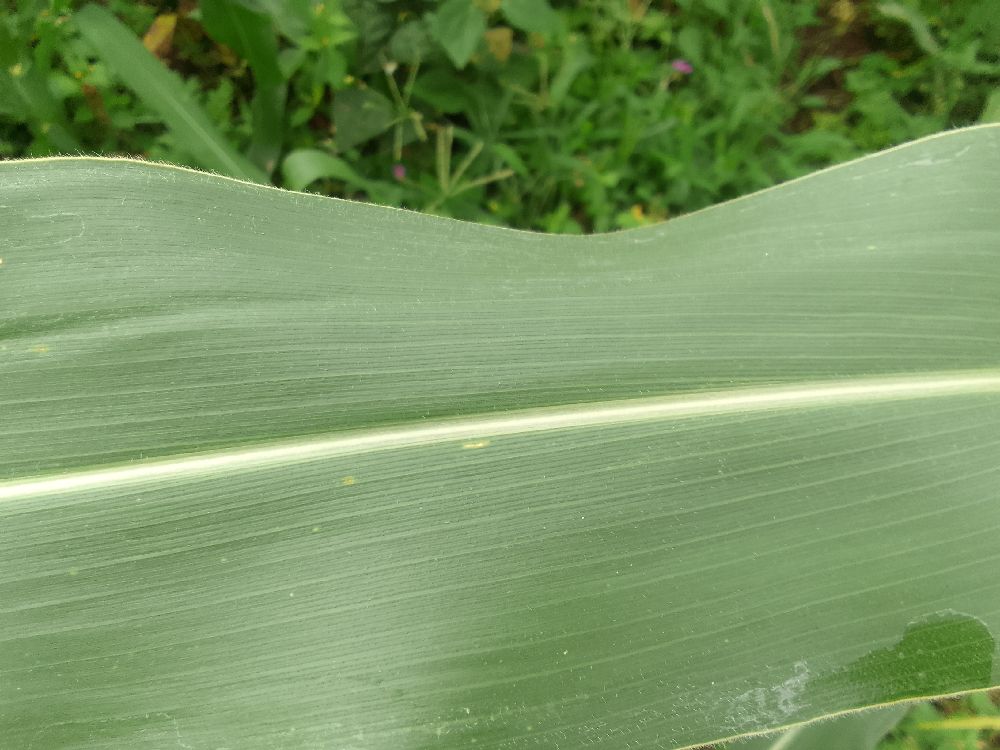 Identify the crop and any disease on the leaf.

maize, healthy
